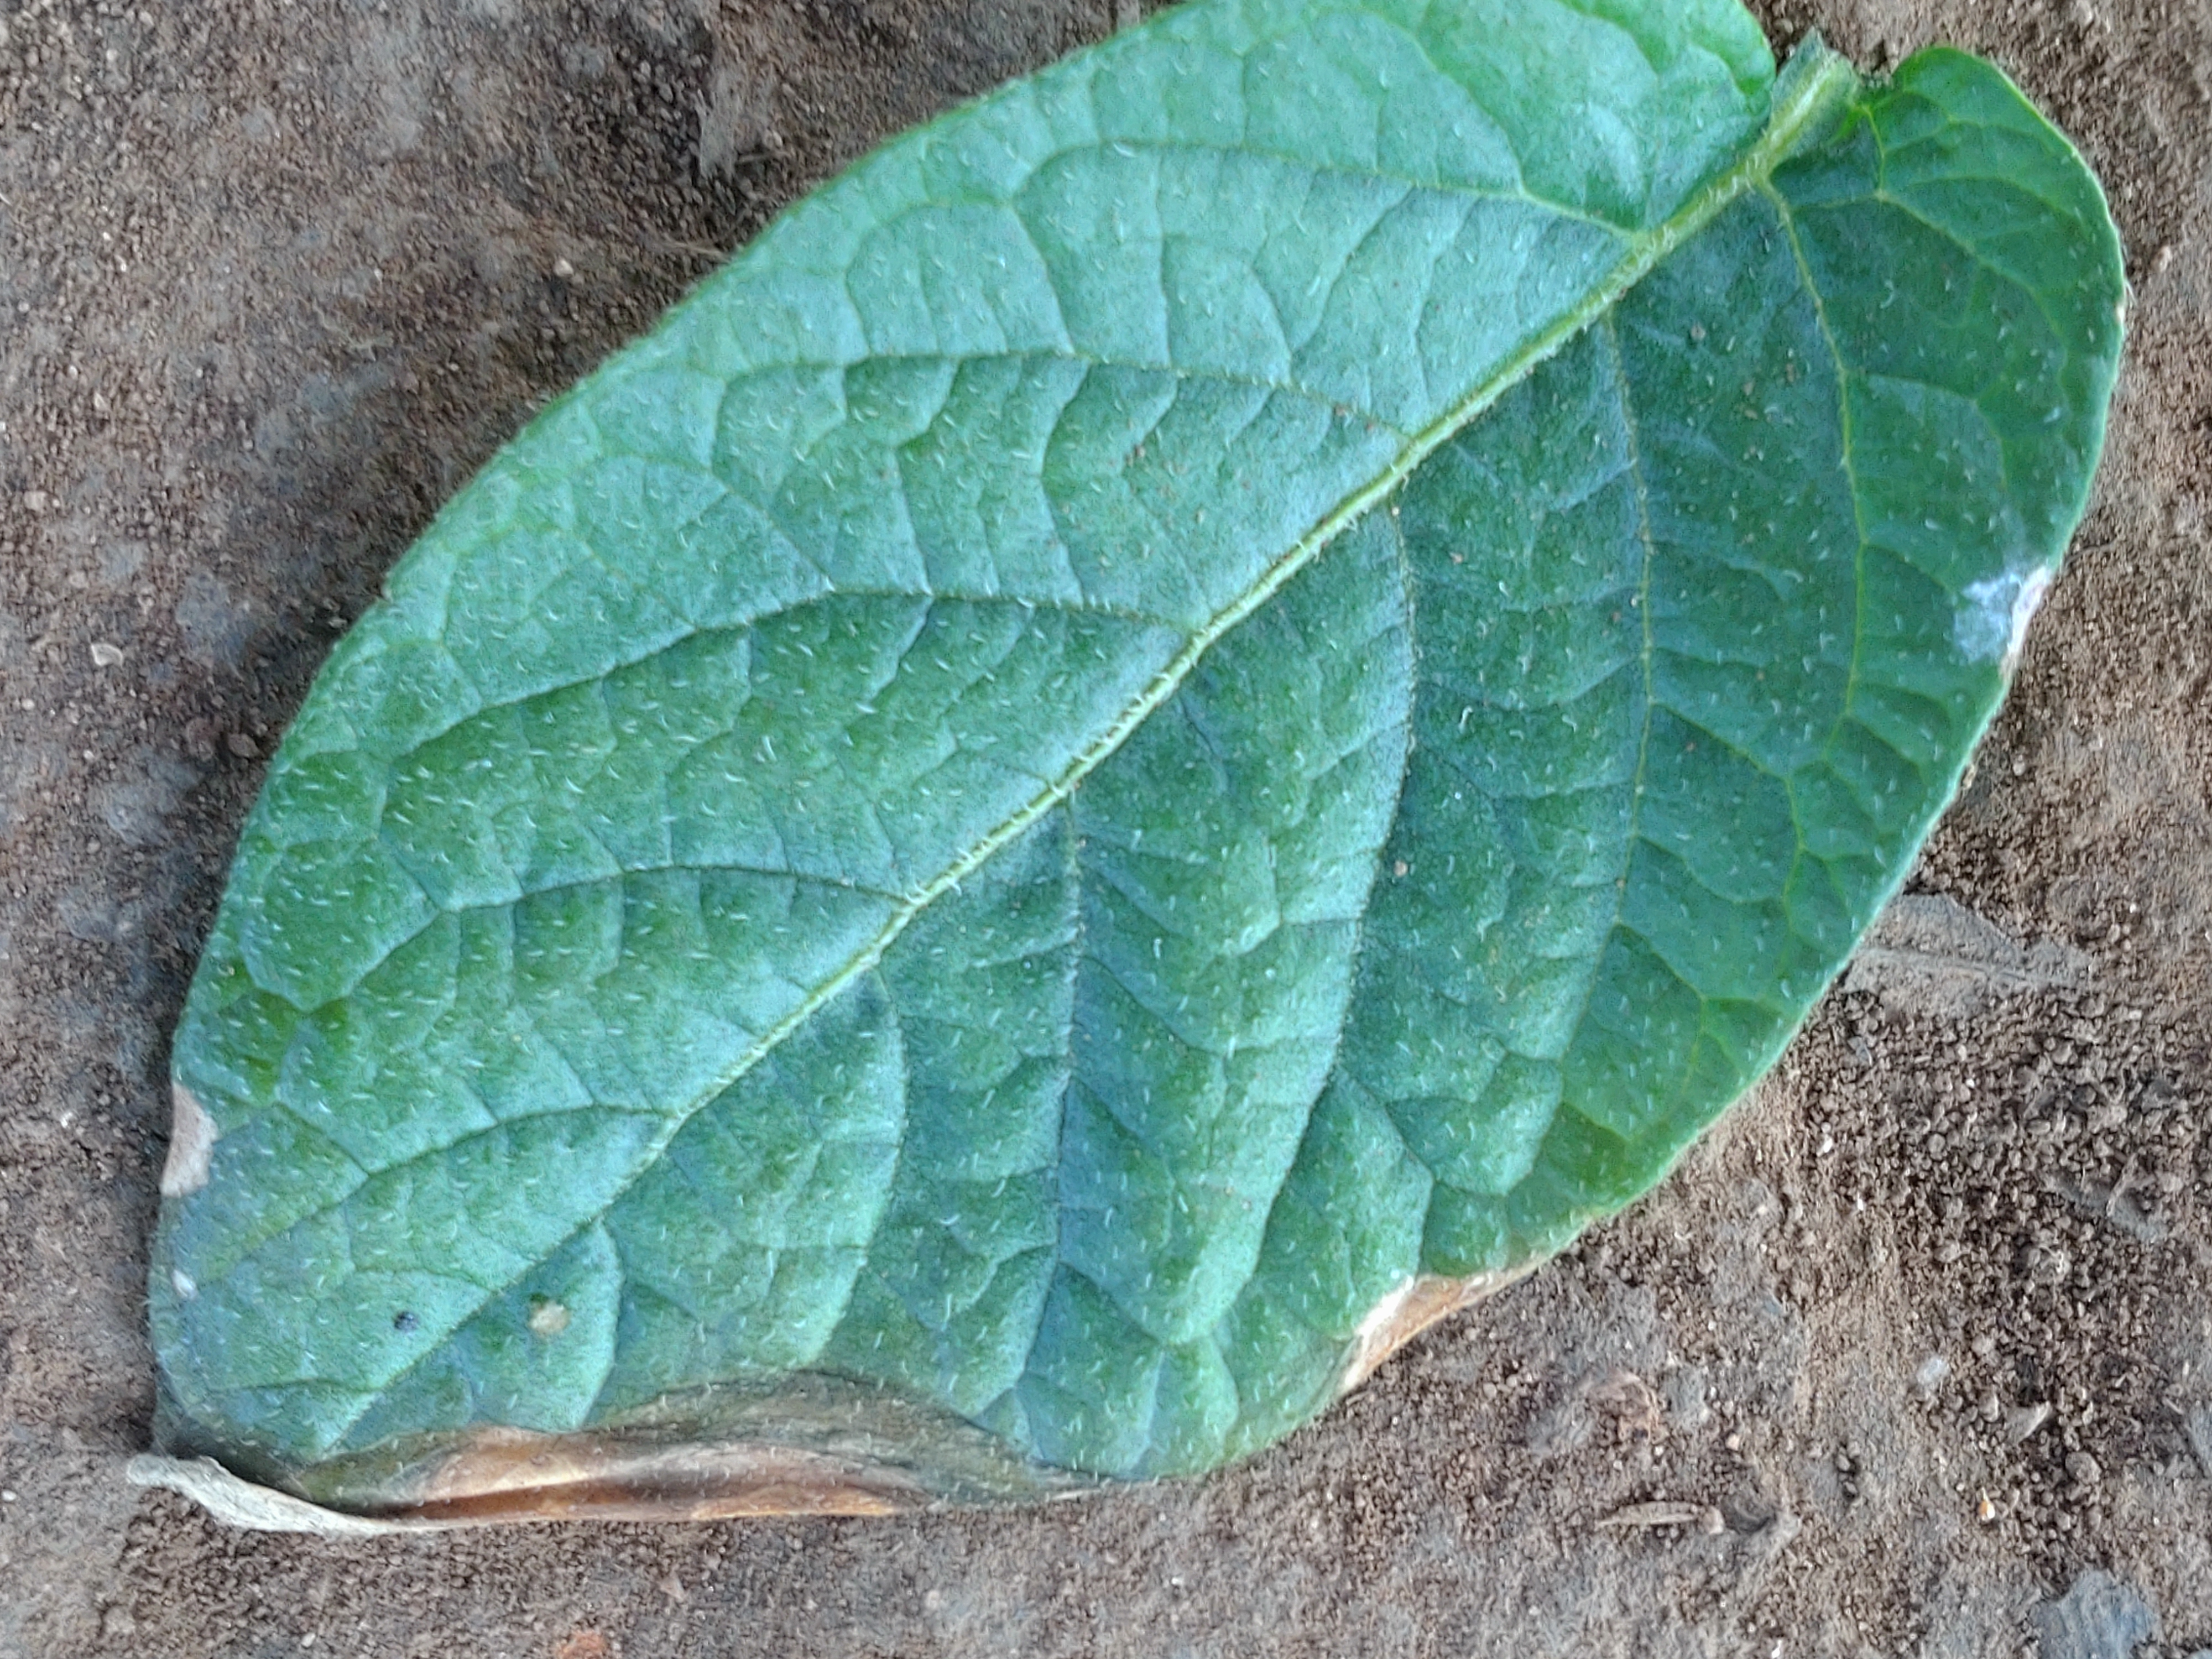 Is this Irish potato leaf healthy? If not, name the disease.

early blight
